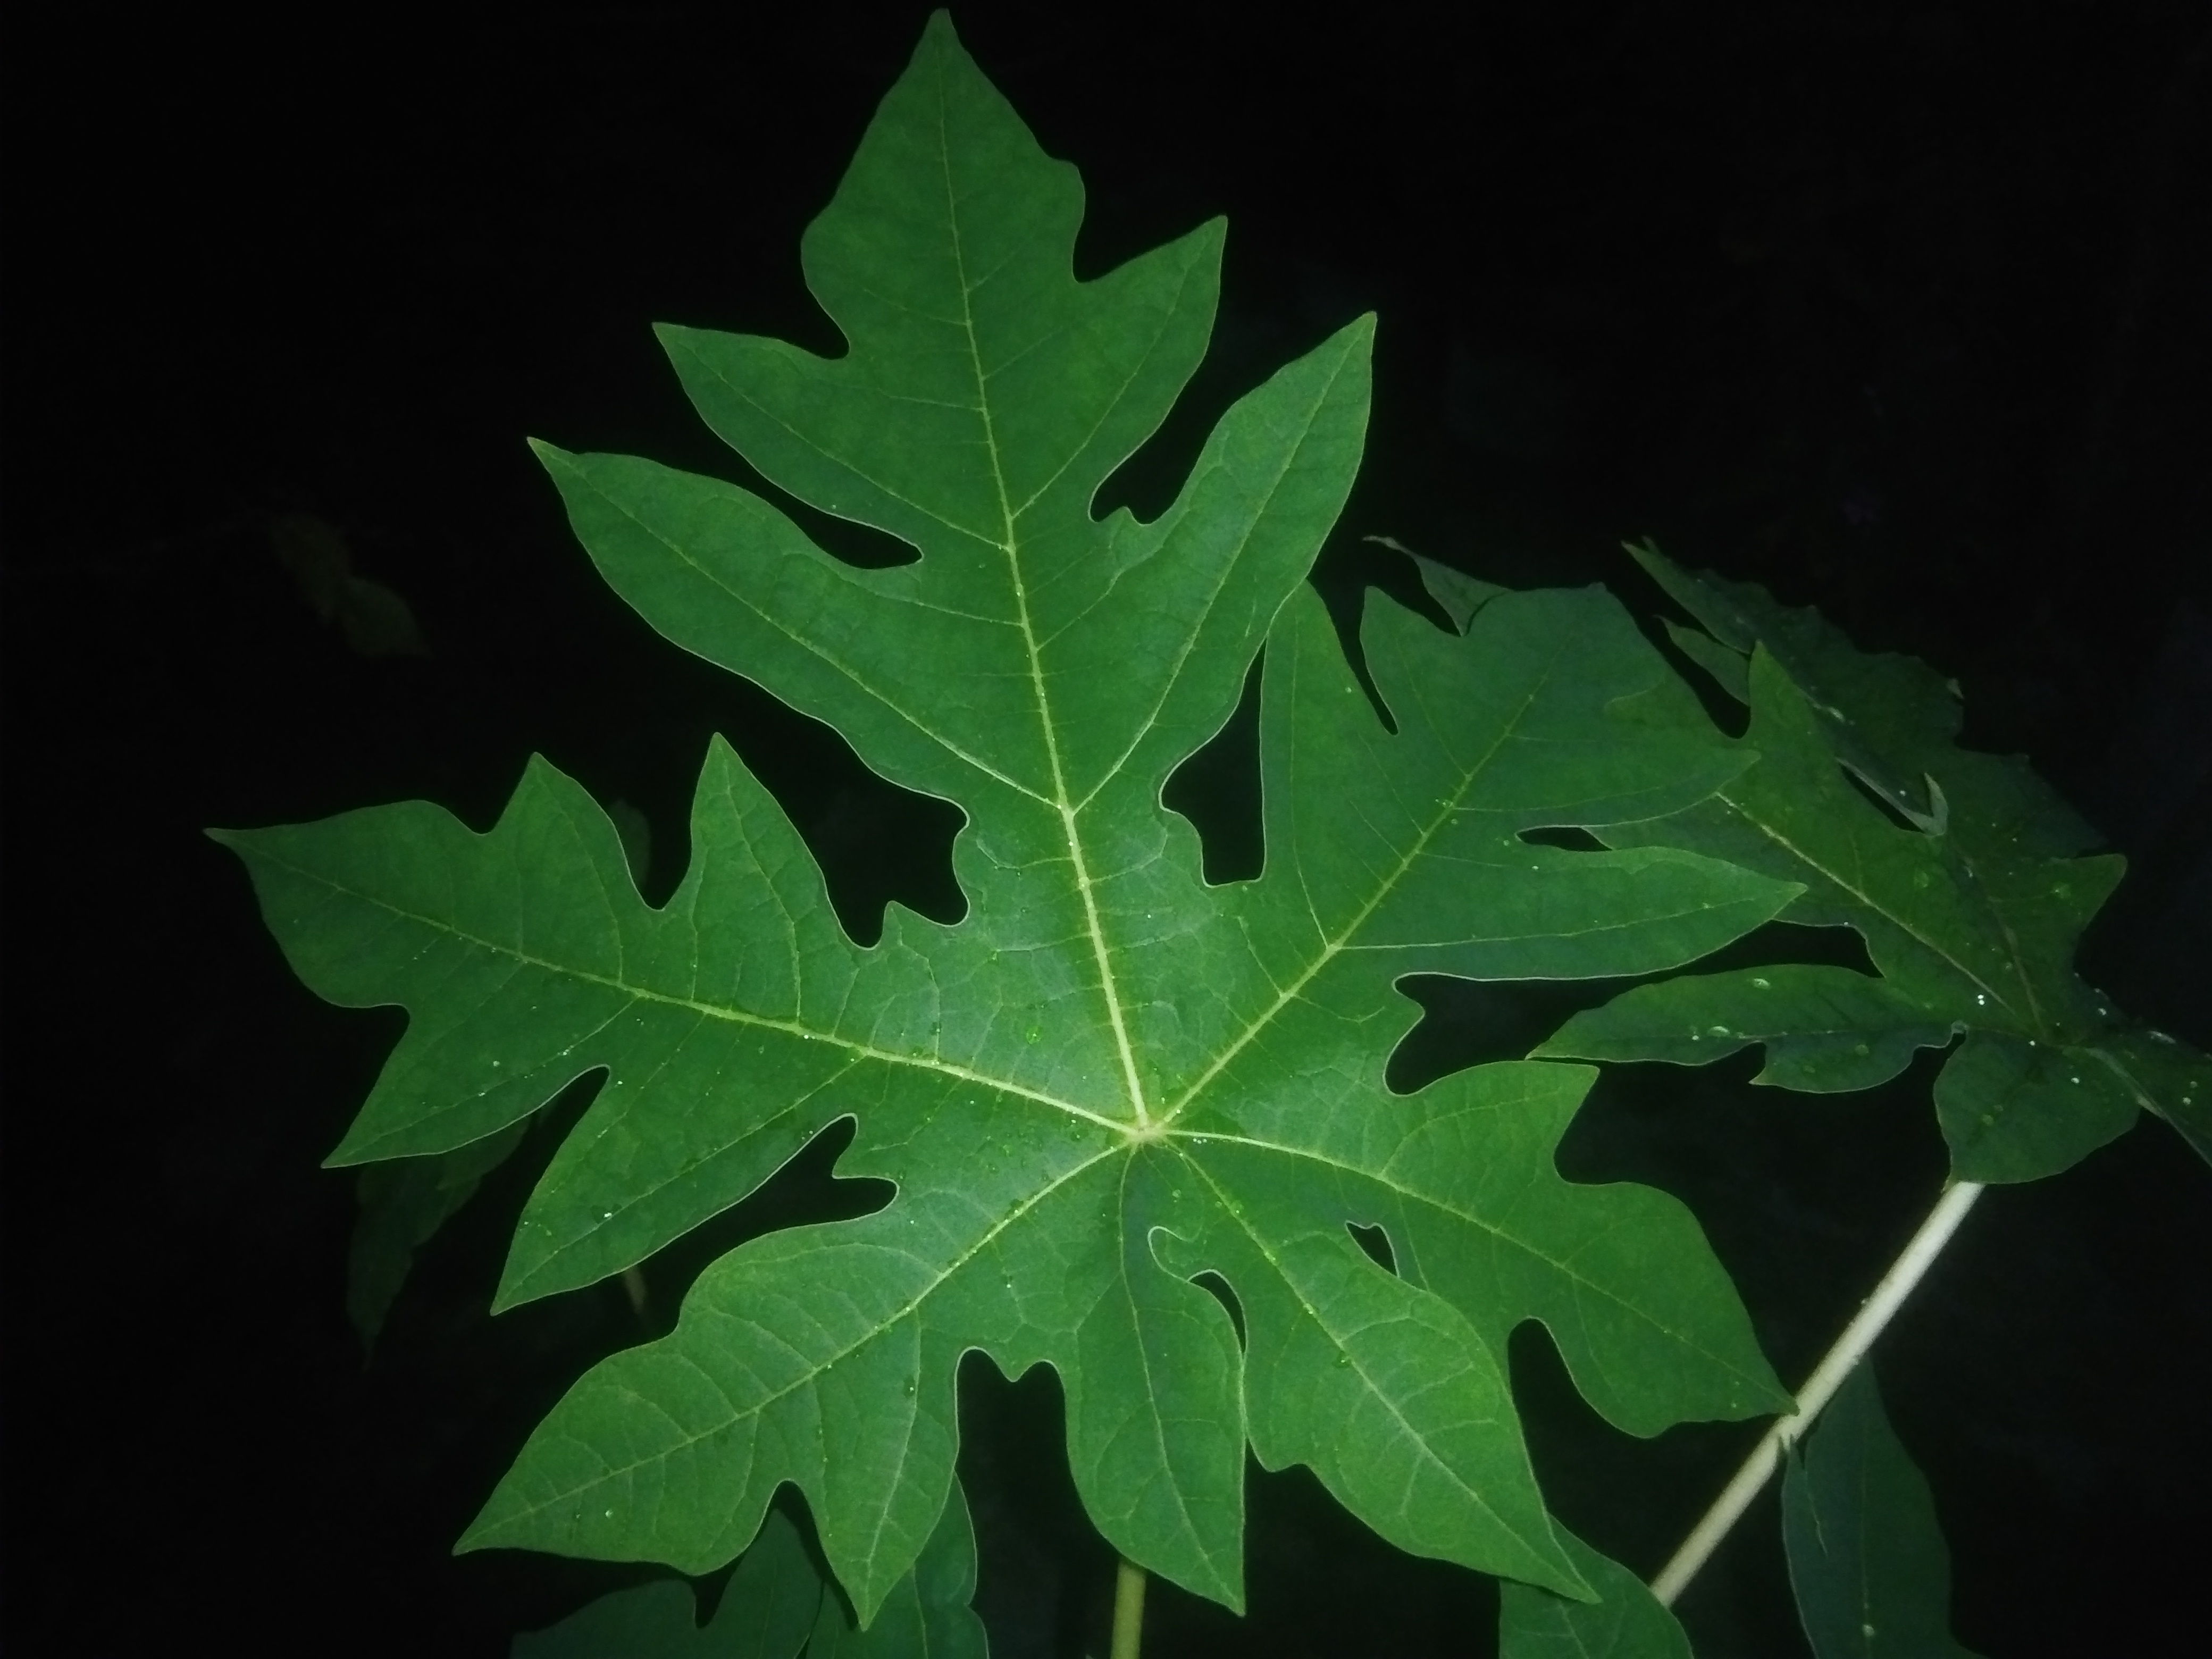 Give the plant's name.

papaya
